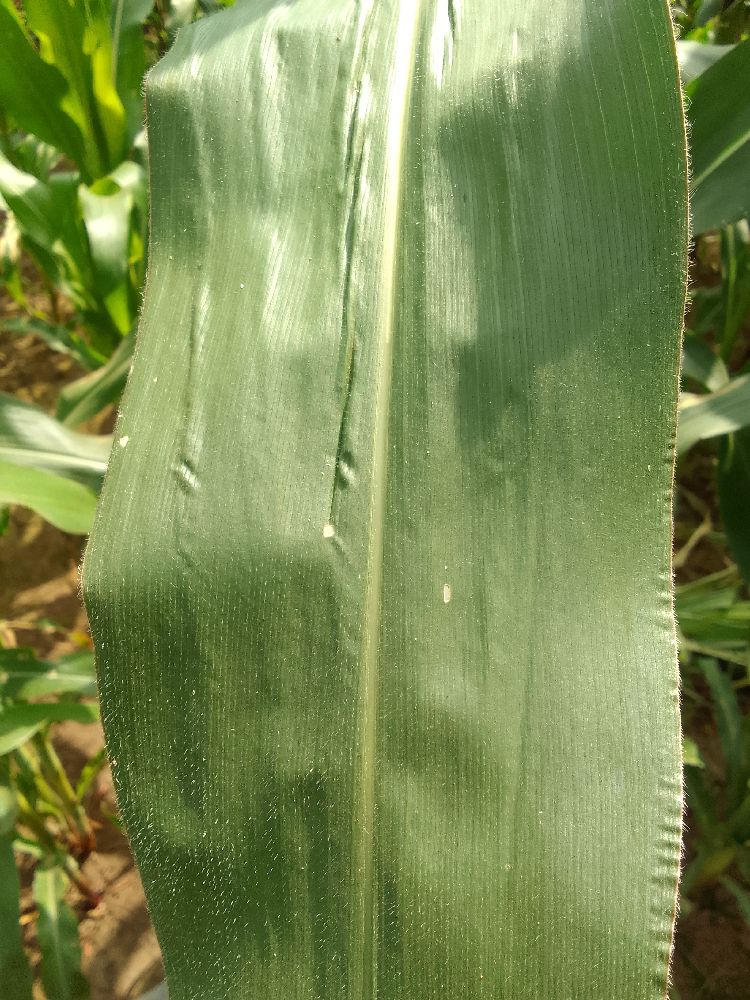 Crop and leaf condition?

maize, healthy
